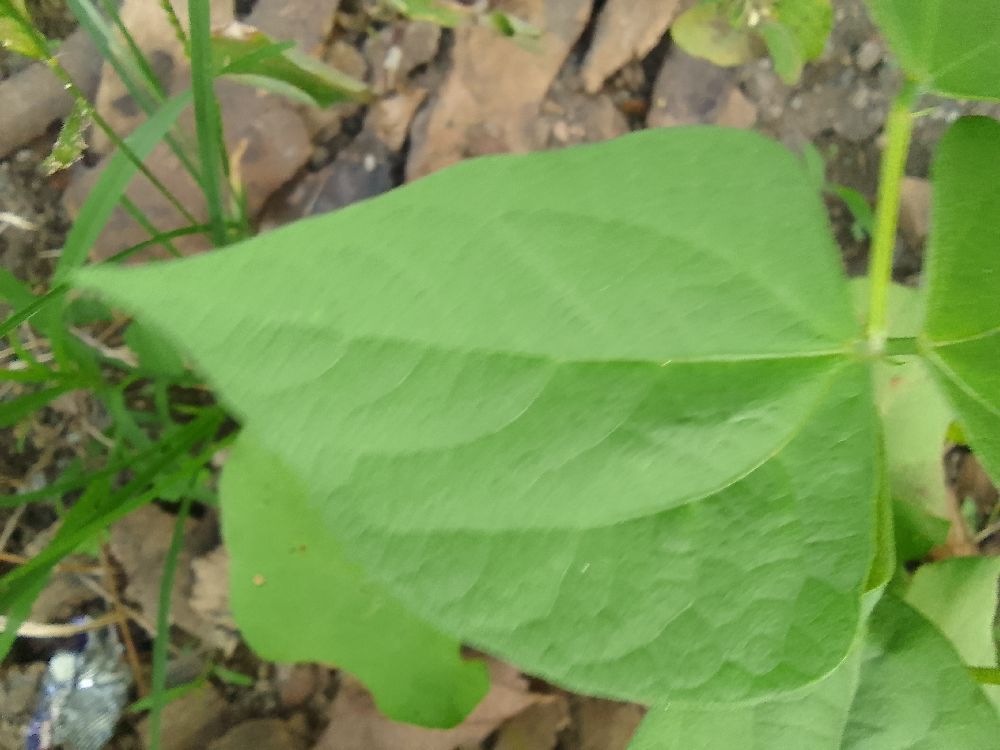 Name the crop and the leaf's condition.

common bean, healthy
